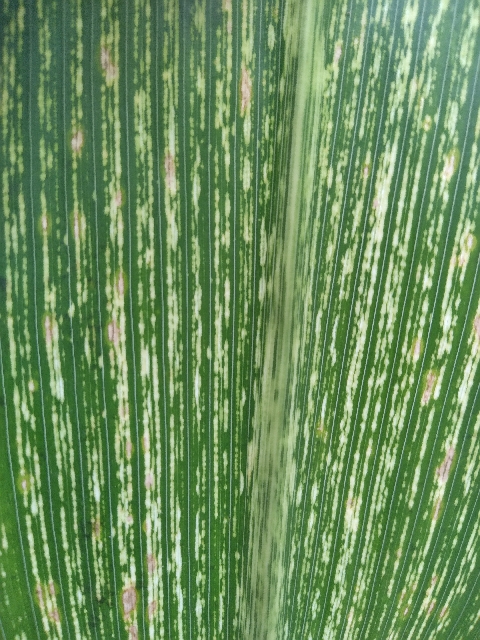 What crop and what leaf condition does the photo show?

maize, maize streak virus
